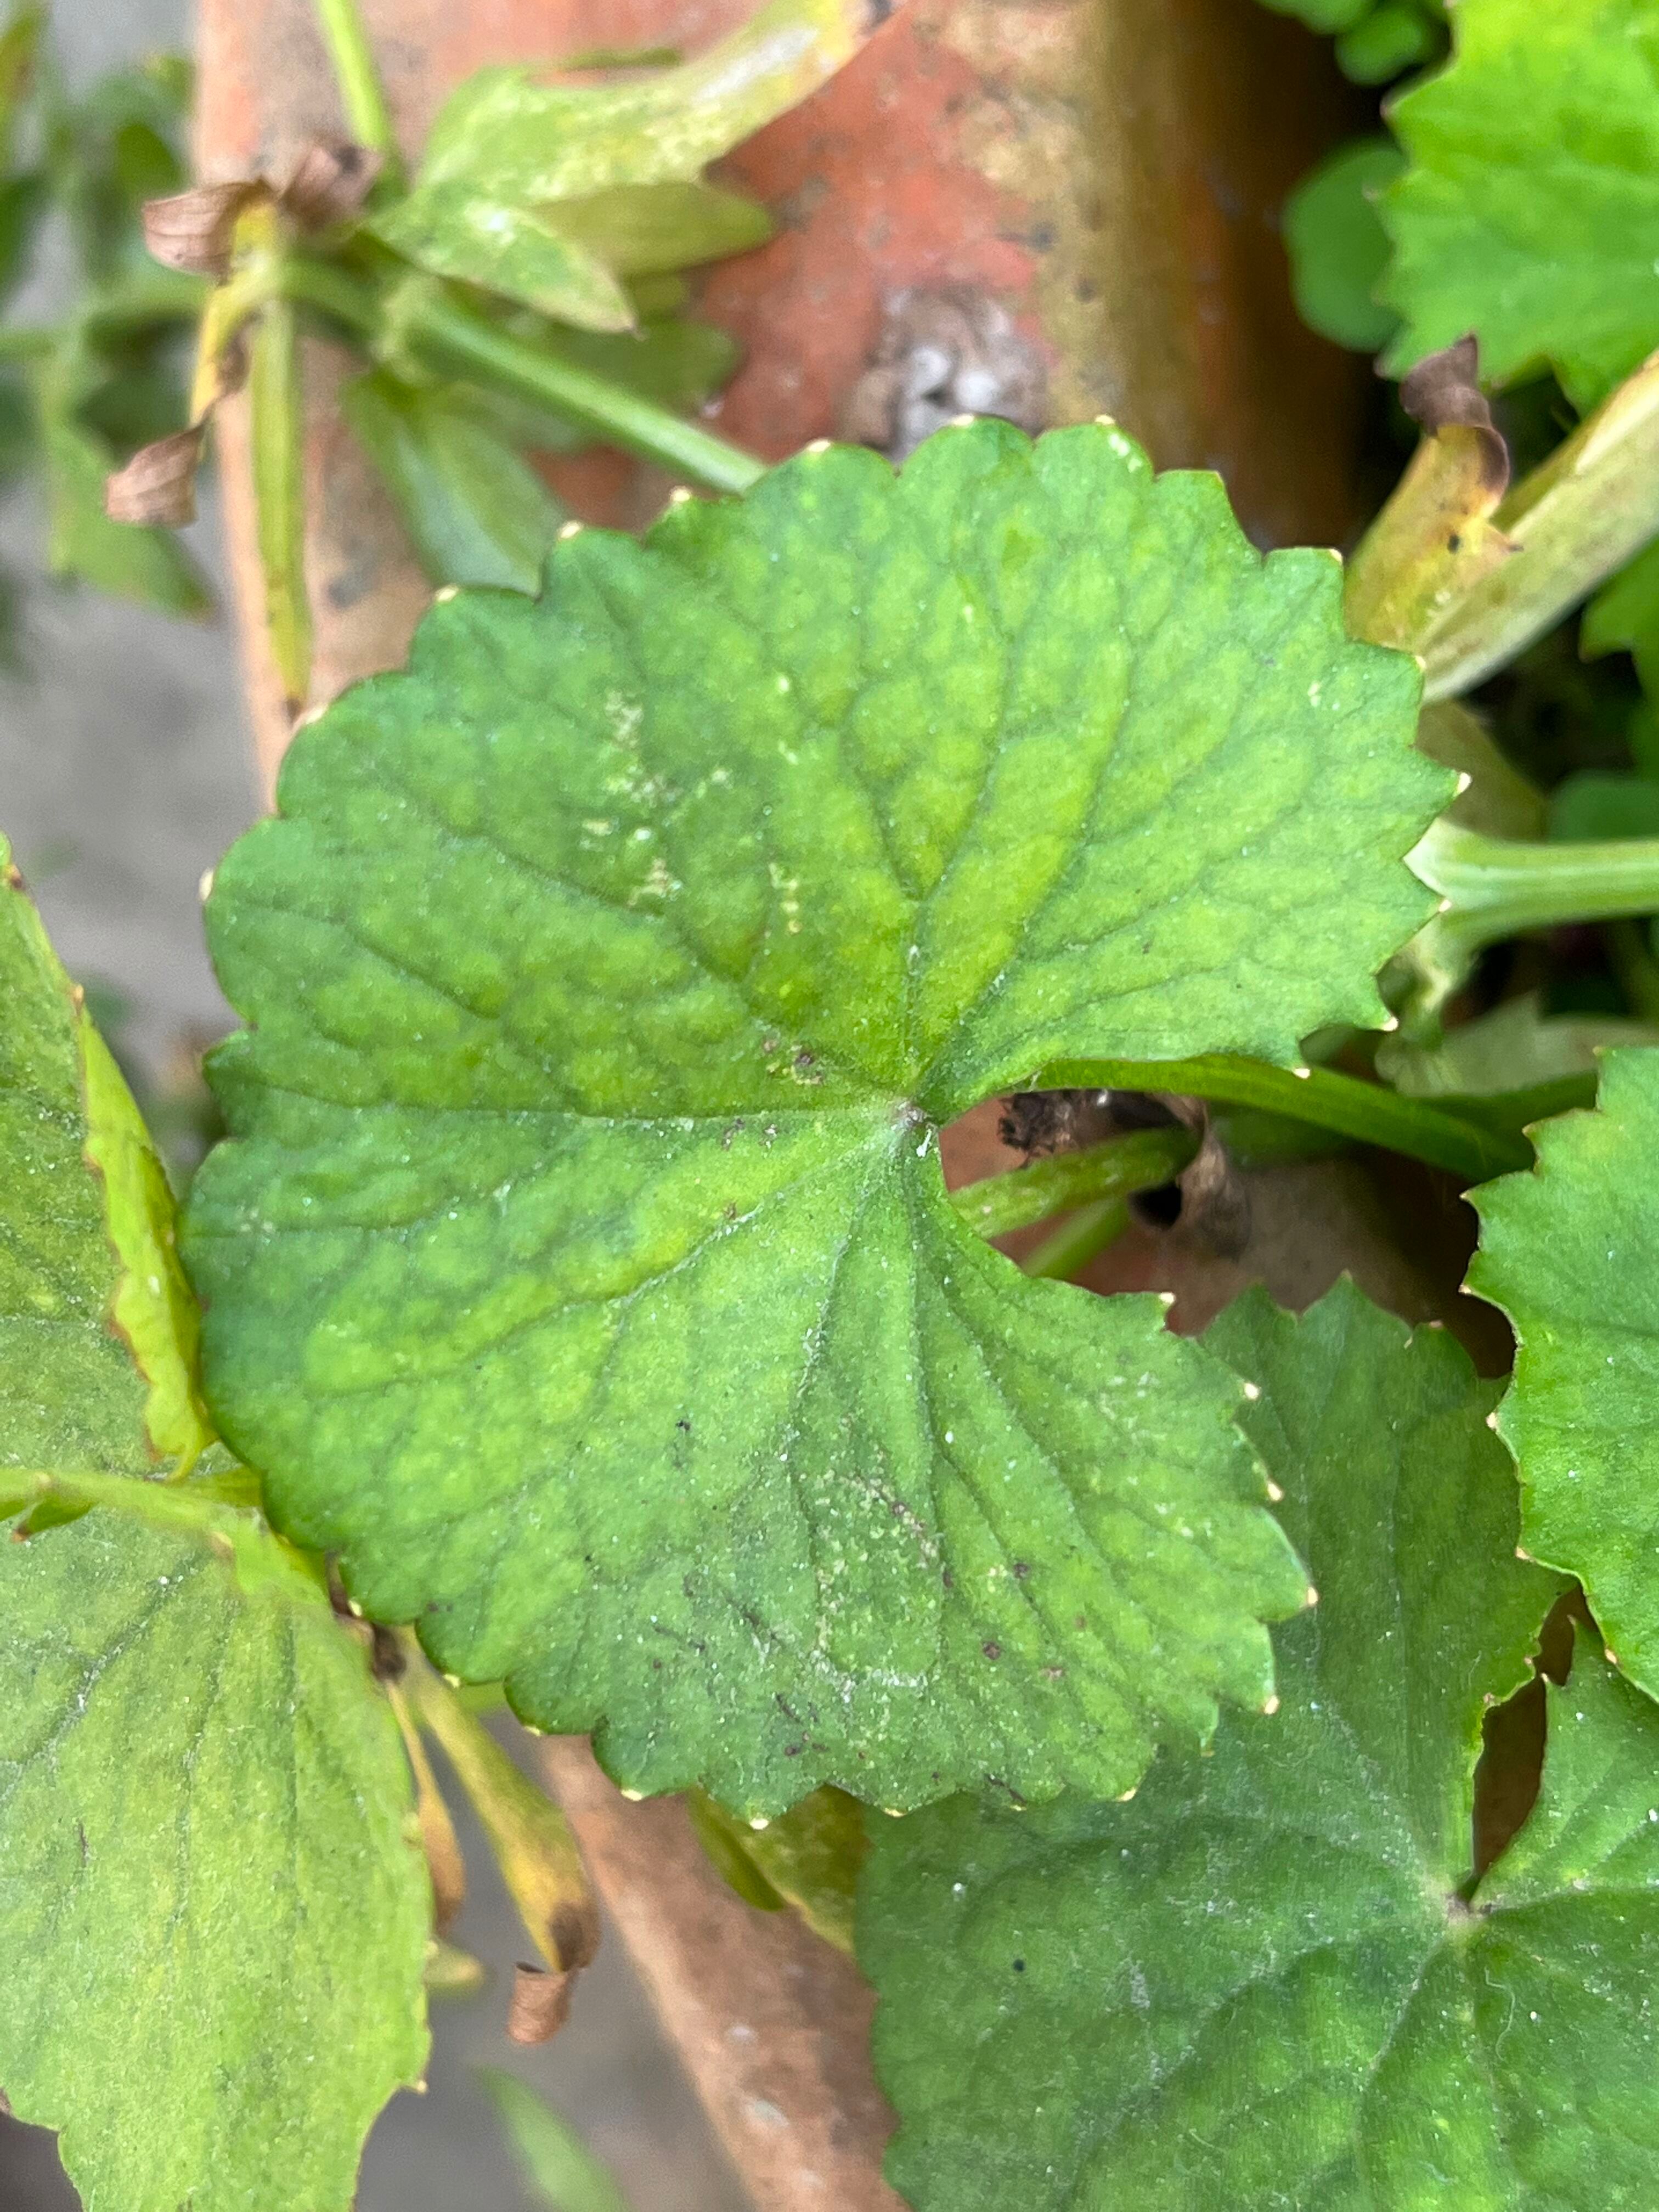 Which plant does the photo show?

thankuni
